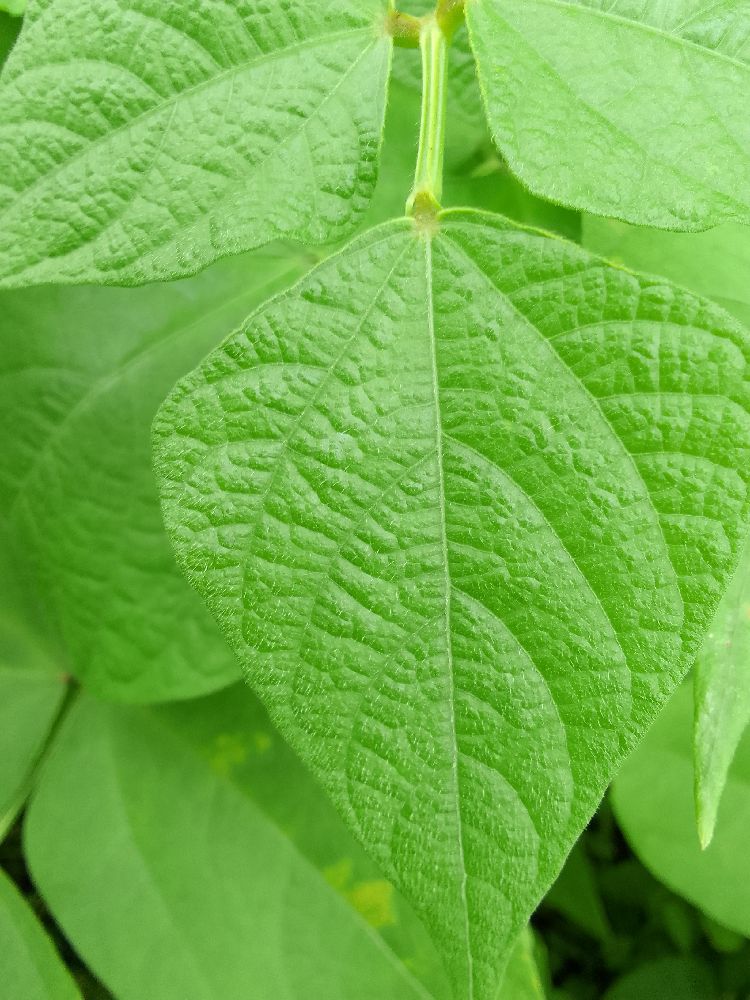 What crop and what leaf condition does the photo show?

common bean, healthy
